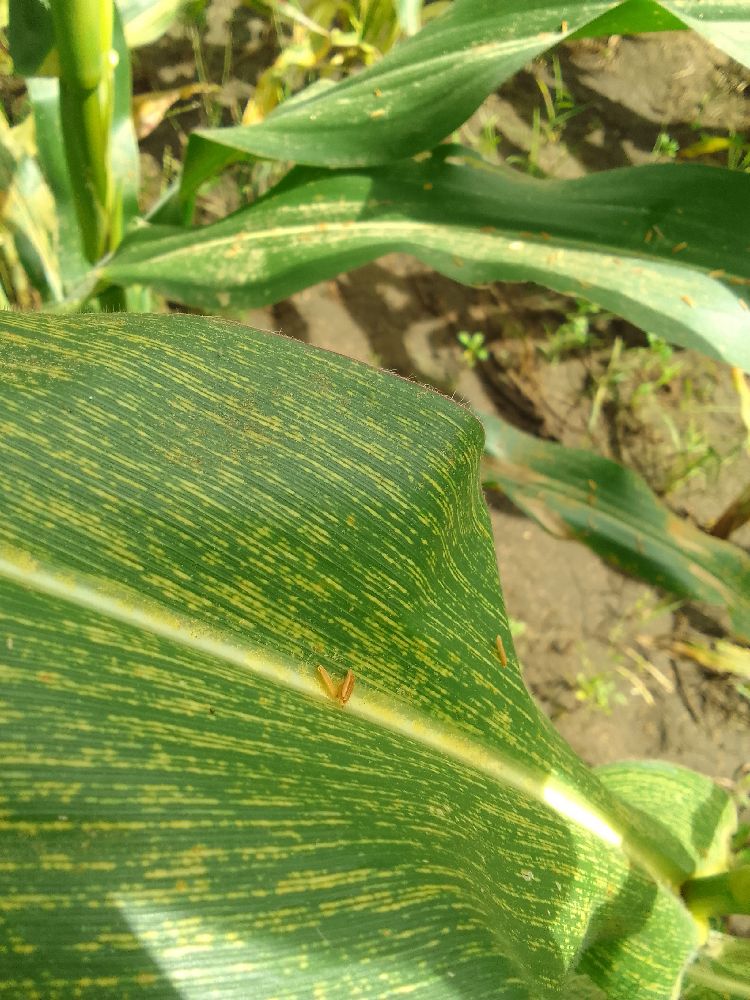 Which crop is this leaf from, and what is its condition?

maize, maize streak virus
